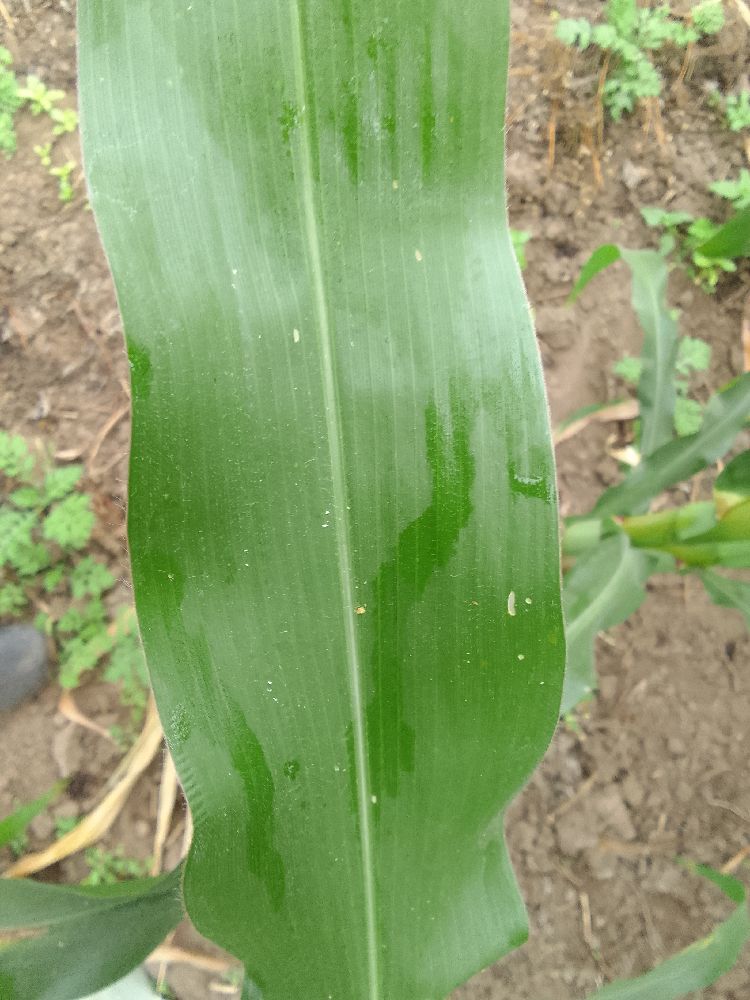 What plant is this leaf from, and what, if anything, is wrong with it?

maize, healthy
